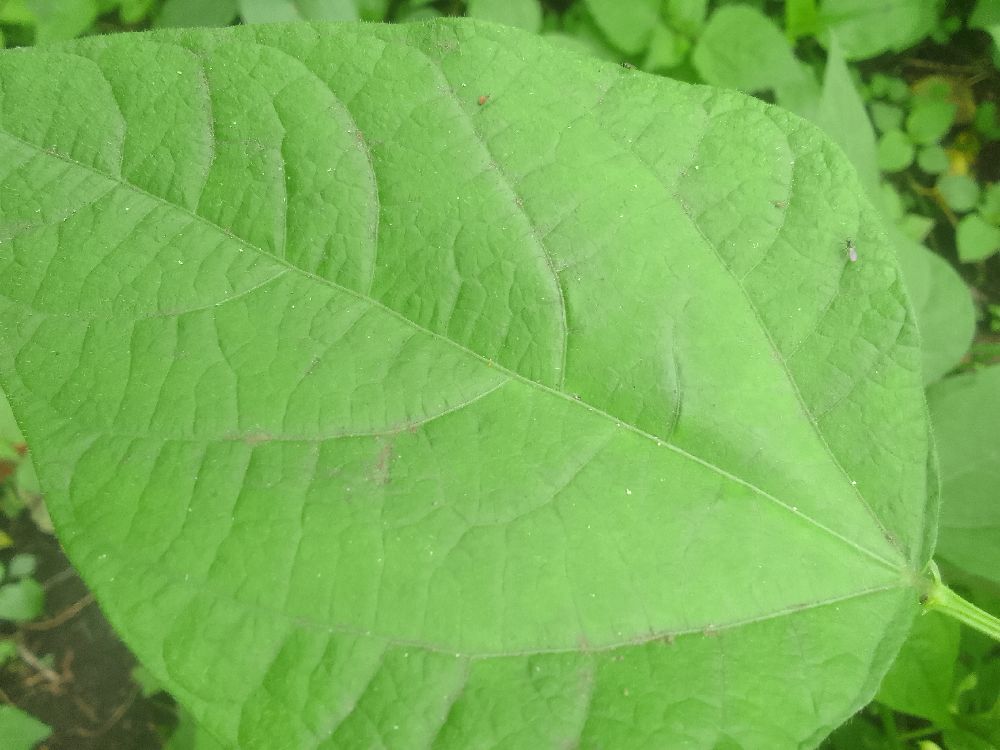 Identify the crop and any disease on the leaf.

common bean, healthy
